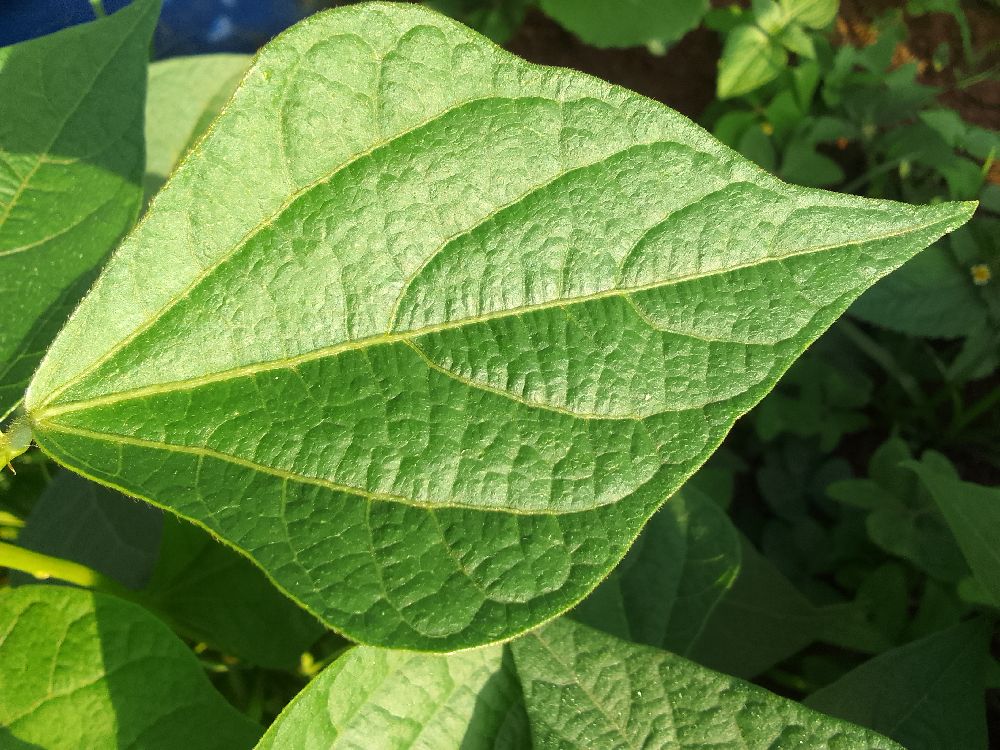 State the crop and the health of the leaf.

common bean, healthy
